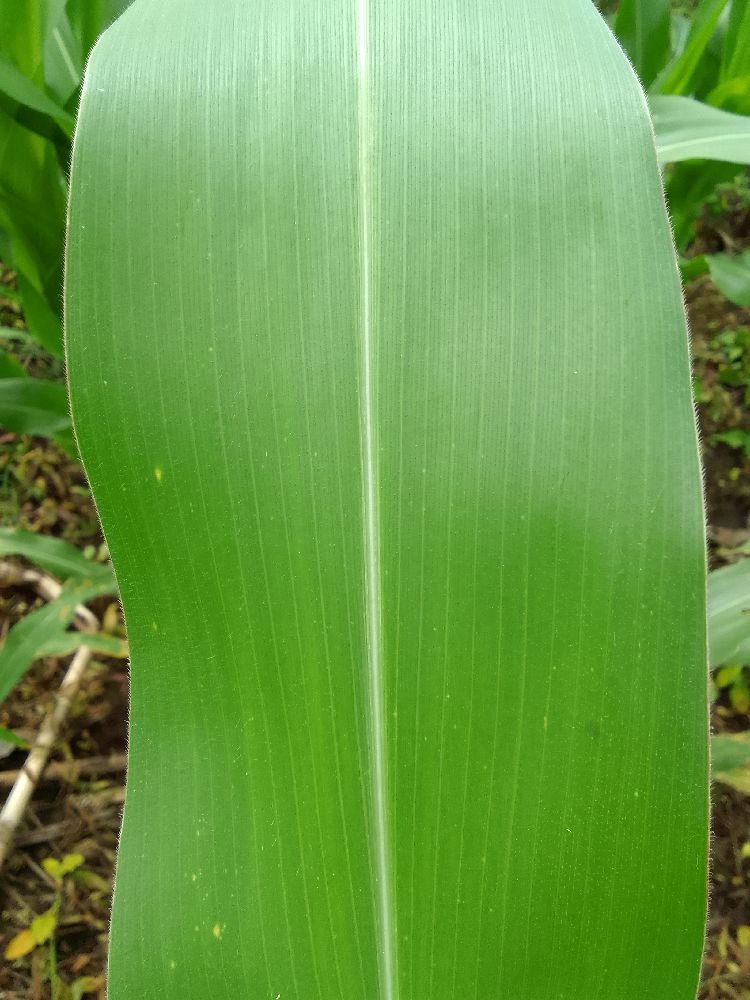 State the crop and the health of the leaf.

maize, healthy
